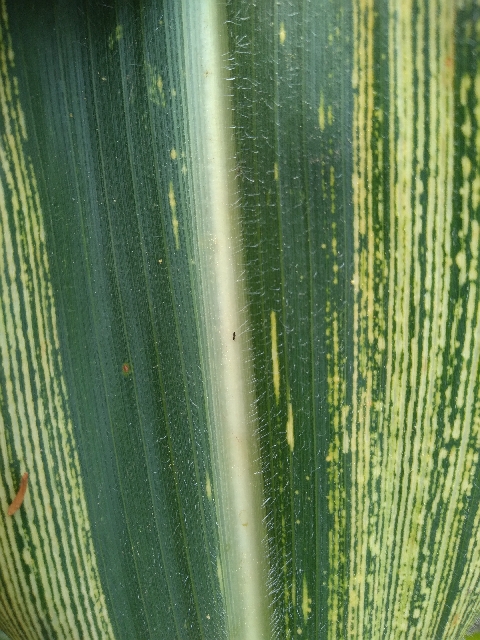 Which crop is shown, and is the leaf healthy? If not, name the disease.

maize, maize streak virus
